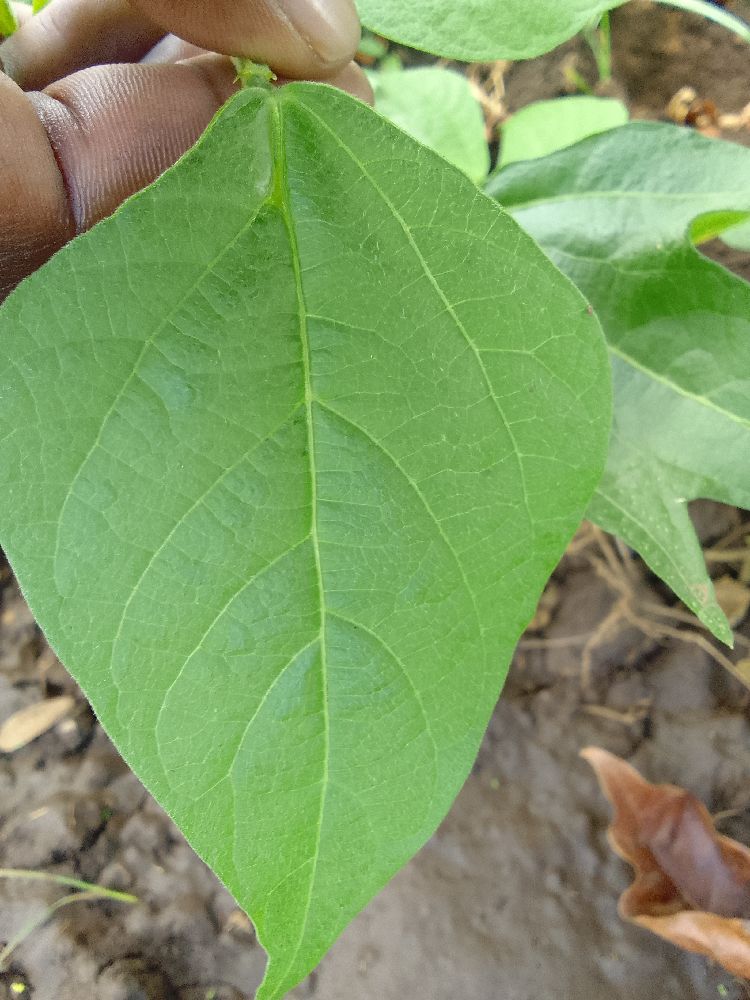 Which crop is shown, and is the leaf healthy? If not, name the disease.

common bean, healthy
